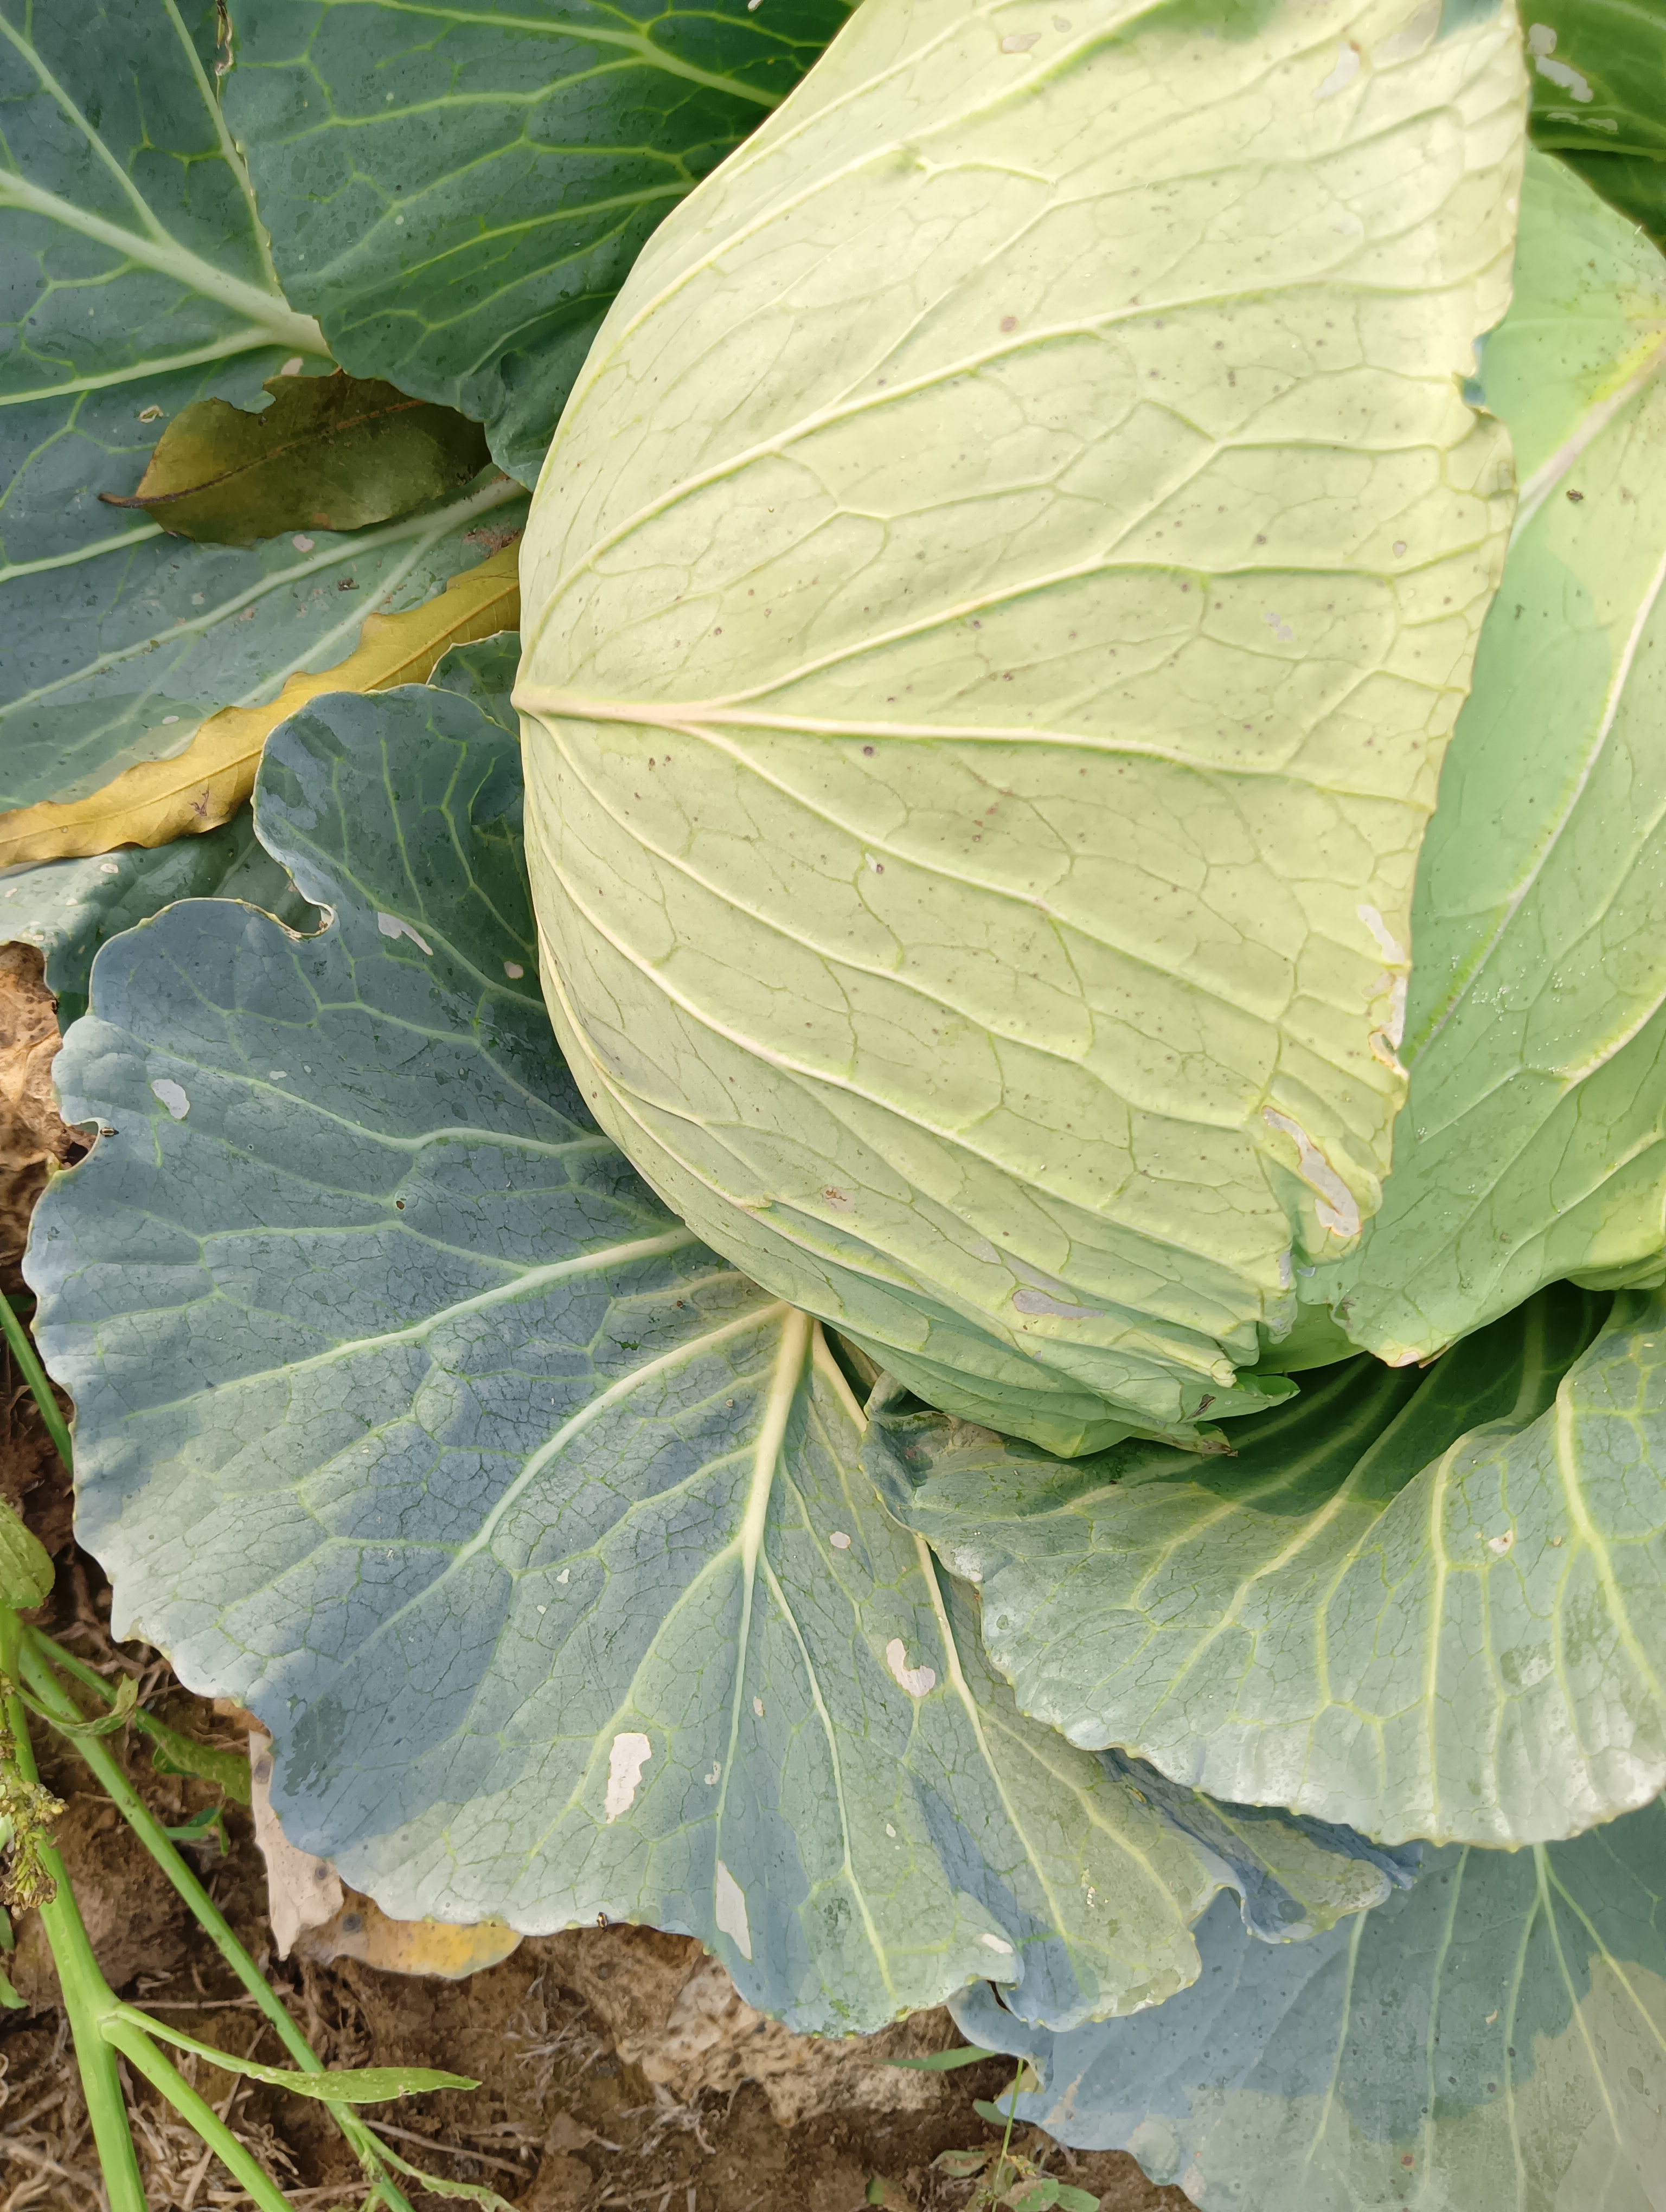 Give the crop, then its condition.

cabbage, healthy
